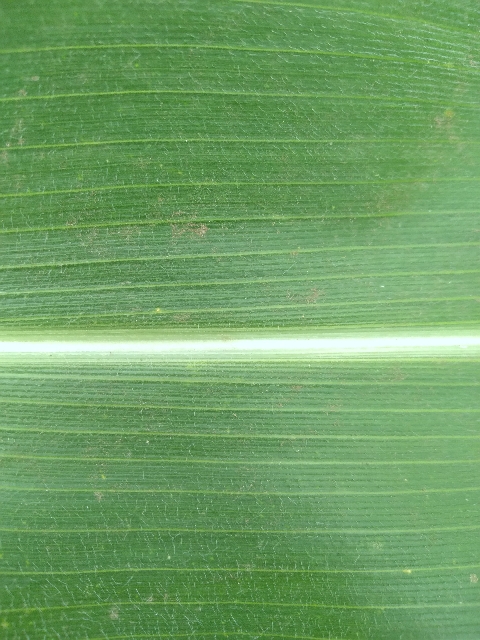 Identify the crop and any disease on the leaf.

maize, healthy
